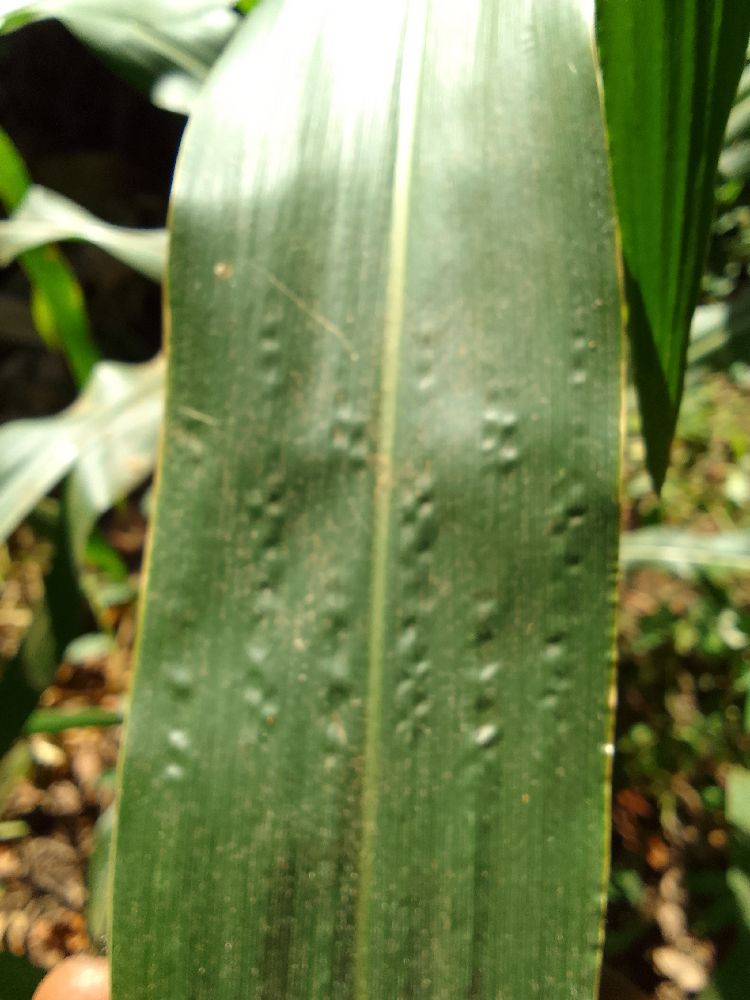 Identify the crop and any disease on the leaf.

maize, healthy
